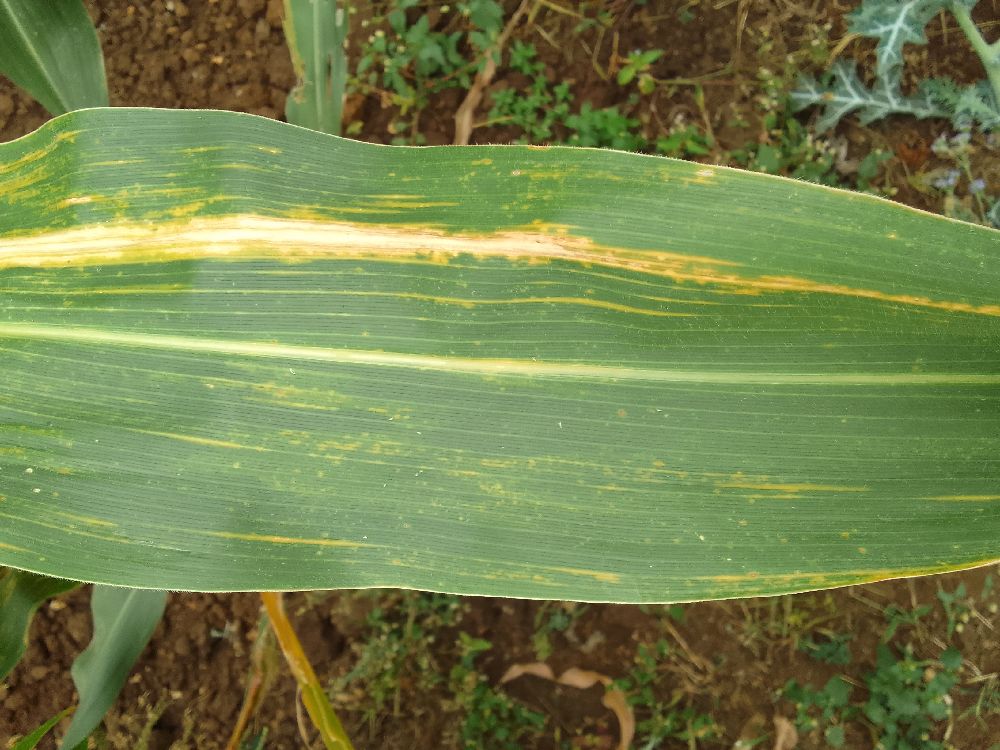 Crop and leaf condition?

maize, maize lethal necrosis
